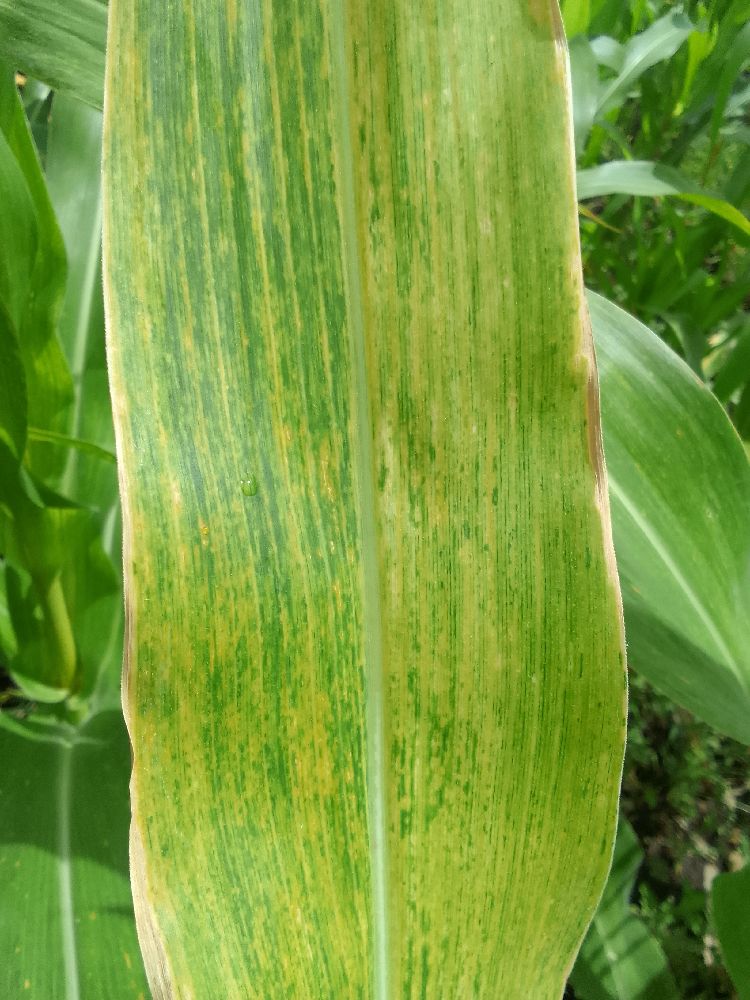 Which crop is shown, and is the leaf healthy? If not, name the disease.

maize, maize lethal necrosis
